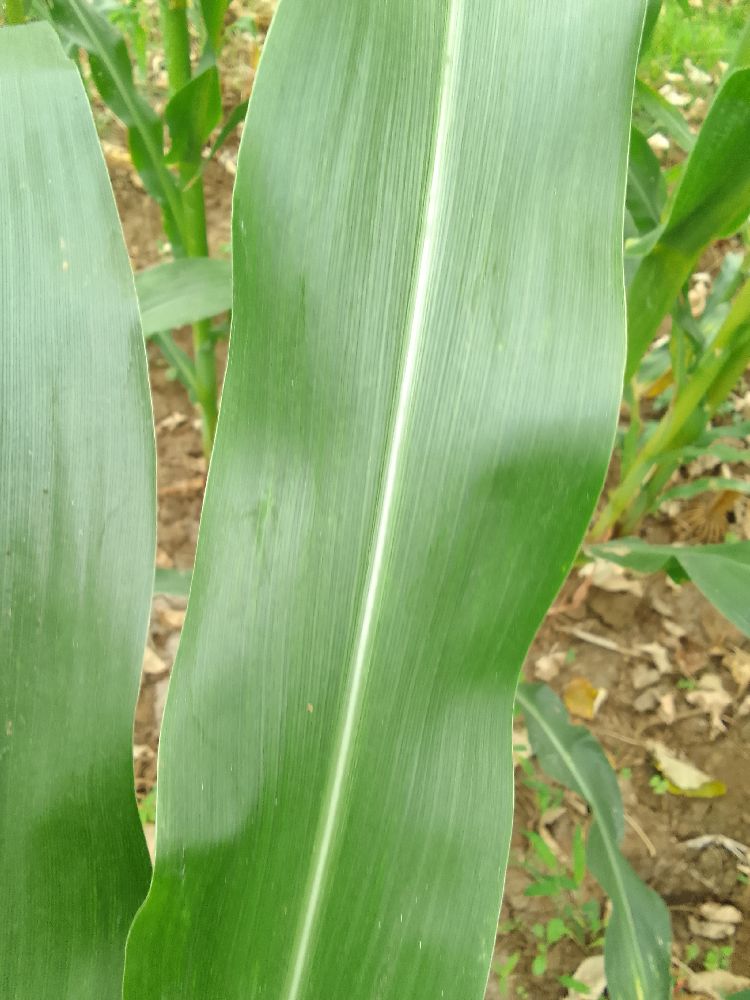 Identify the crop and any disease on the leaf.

maize, healthy
